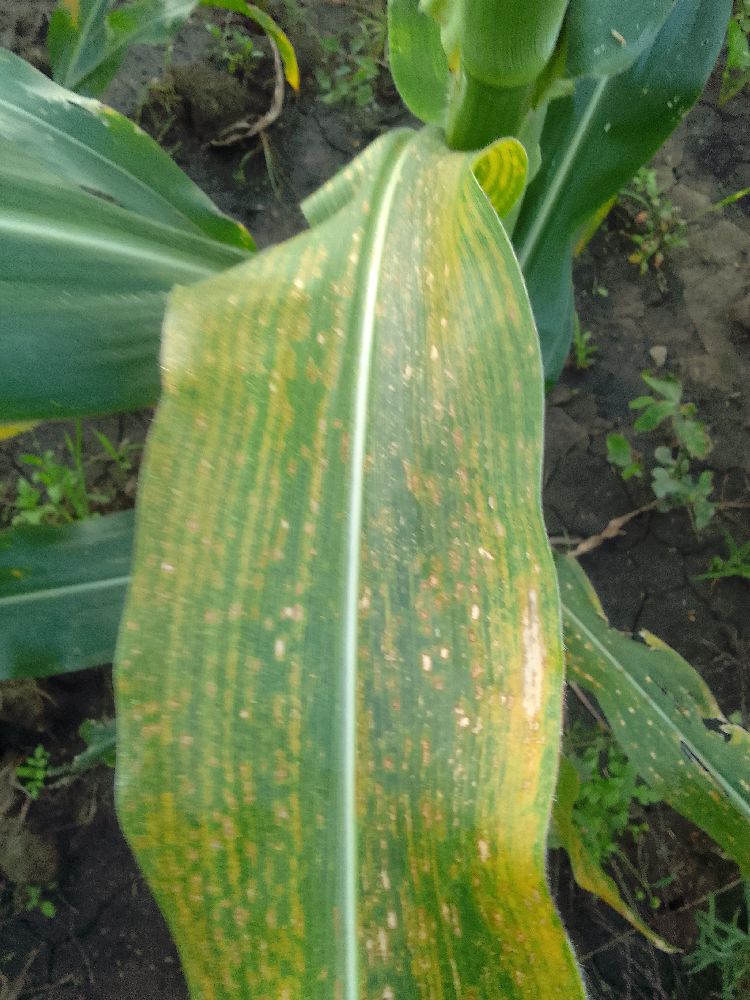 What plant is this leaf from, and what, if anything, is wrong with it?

maize, maize streak virus
